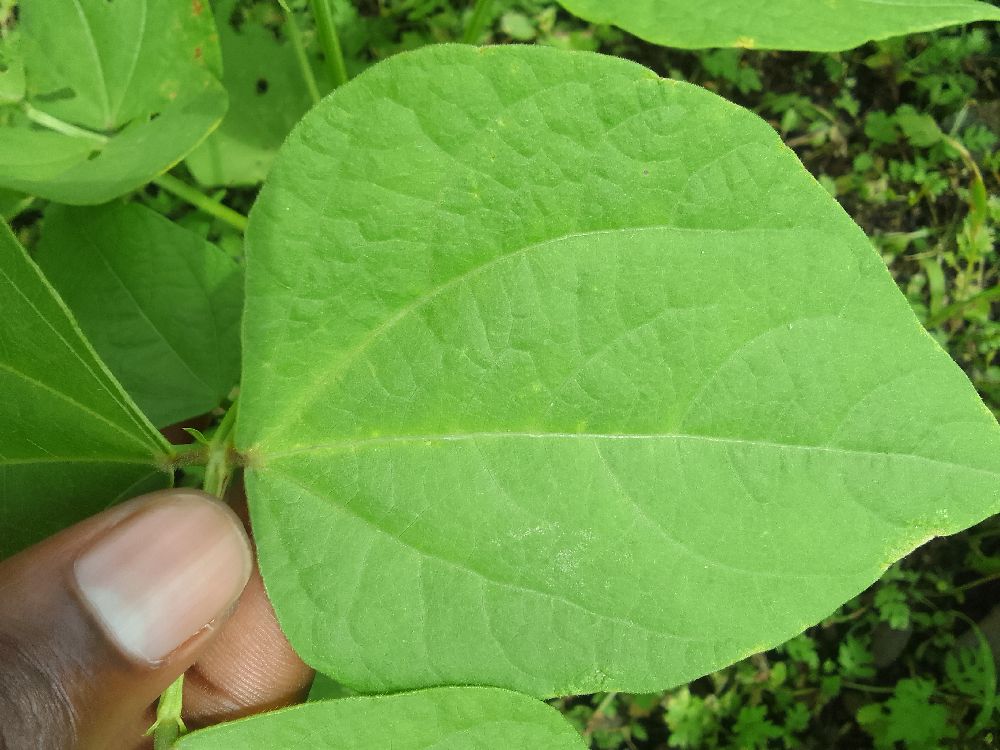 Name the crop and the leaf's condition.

common bean, healthy
